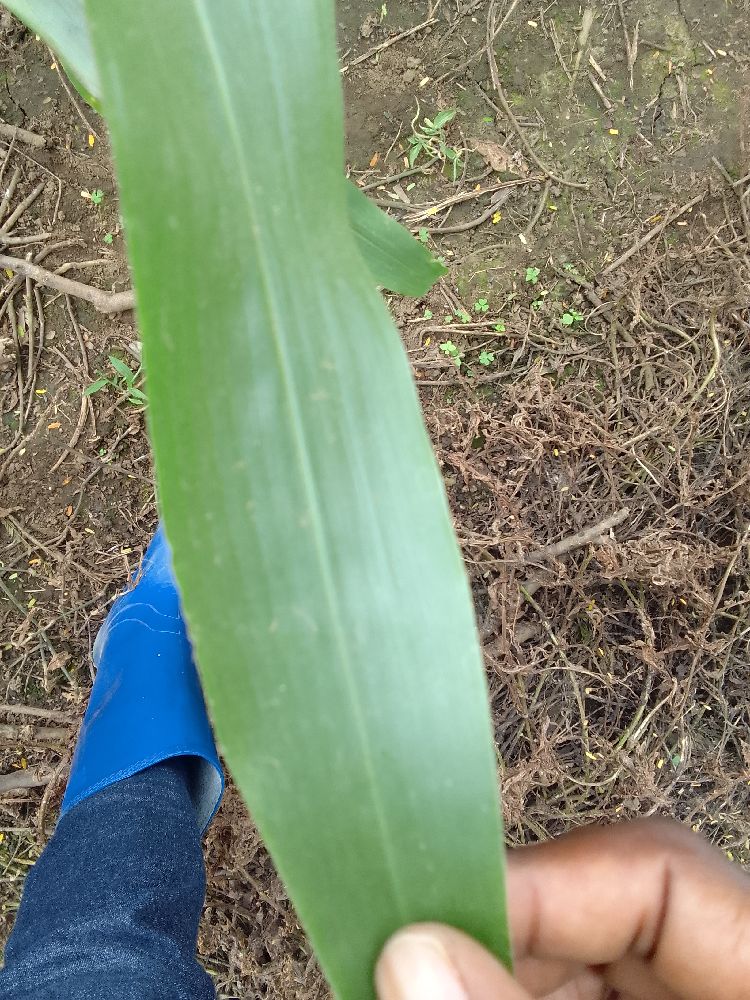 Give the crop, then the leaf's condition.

maize, healthy
